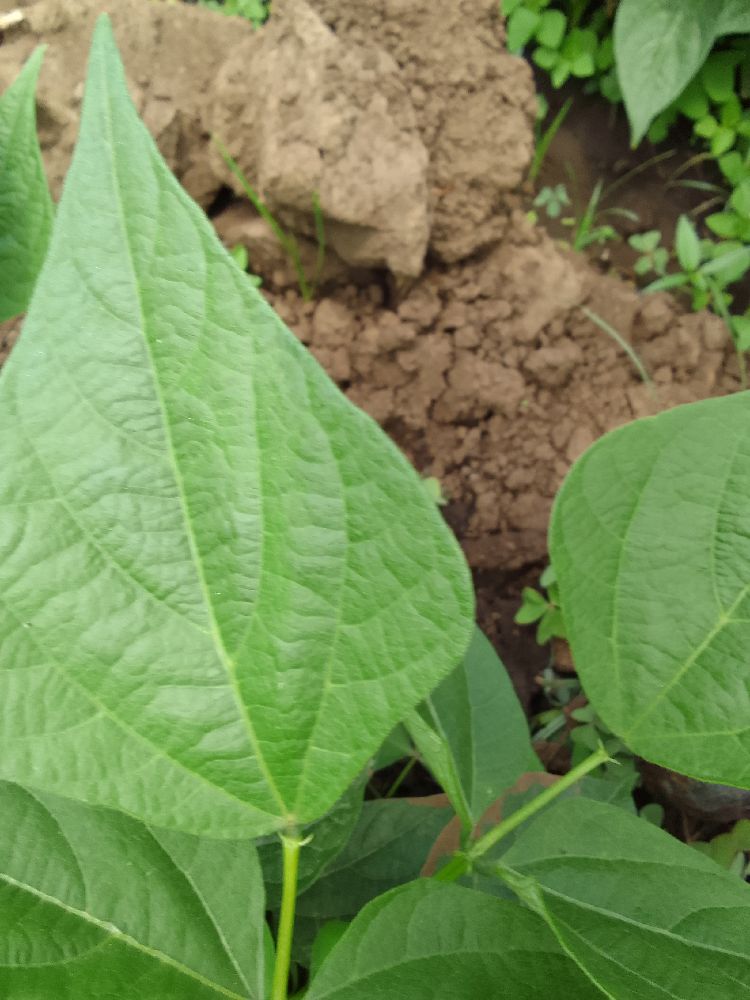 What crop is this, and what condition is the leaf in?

common bean, healthy
